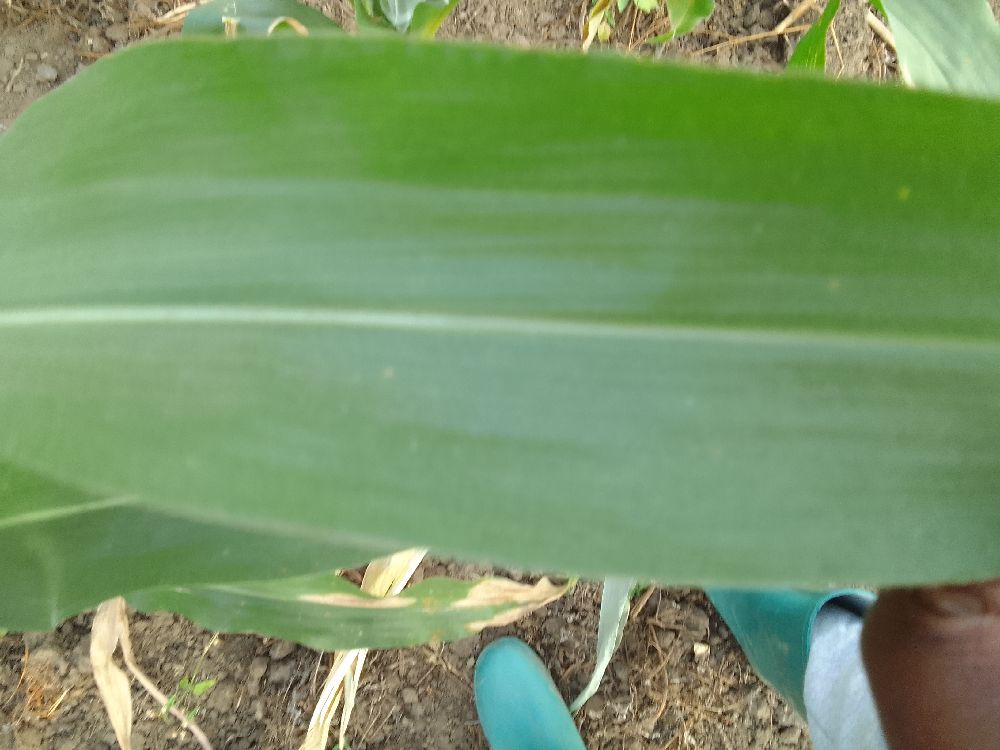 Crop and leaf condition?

maize, healthy
